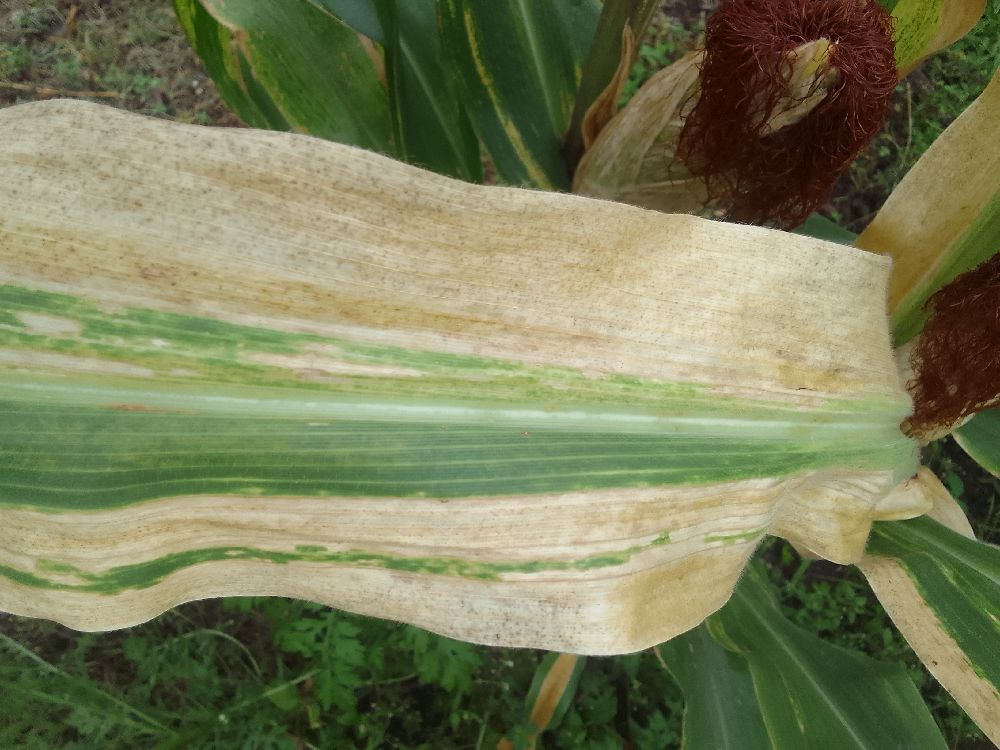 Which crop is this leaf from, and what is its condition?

maize, maize lethal necrosis
